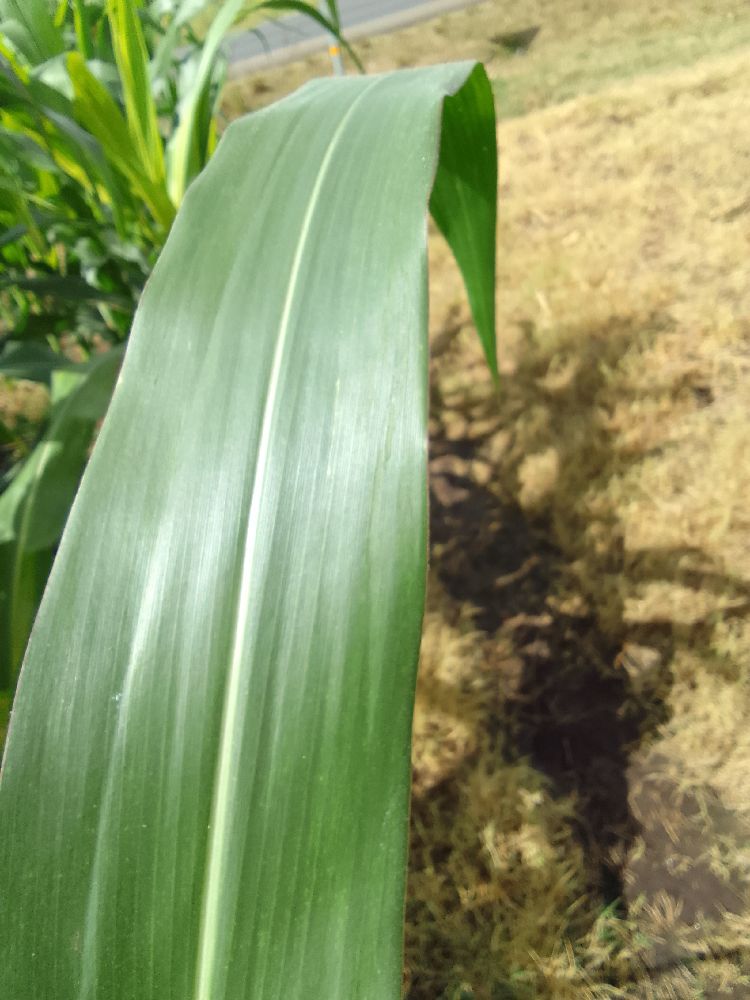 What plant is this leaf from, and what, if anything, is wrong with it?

maize, healthy
